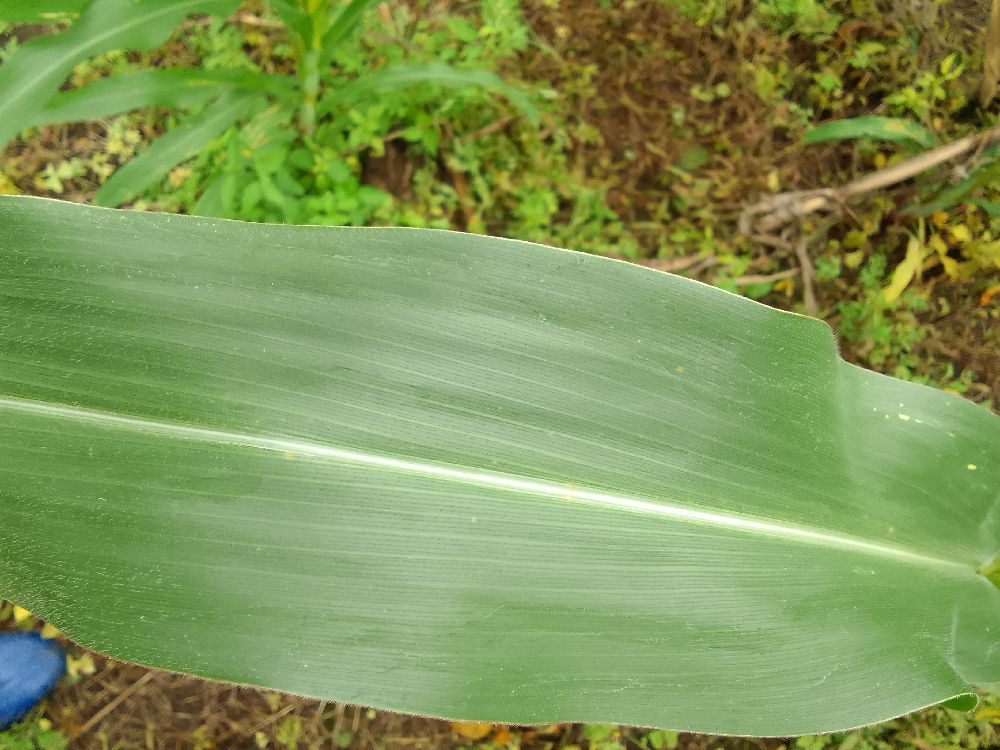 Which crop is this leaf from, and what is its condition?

maize, healthy
